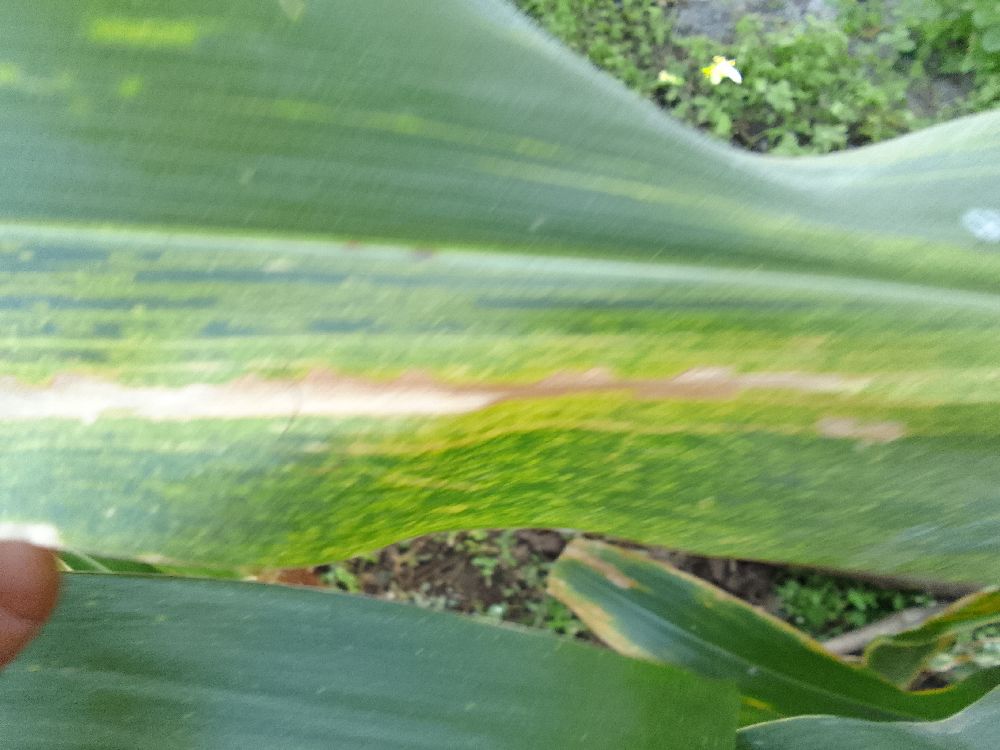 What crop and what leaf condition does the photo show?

maize, maize lethal necrosis
